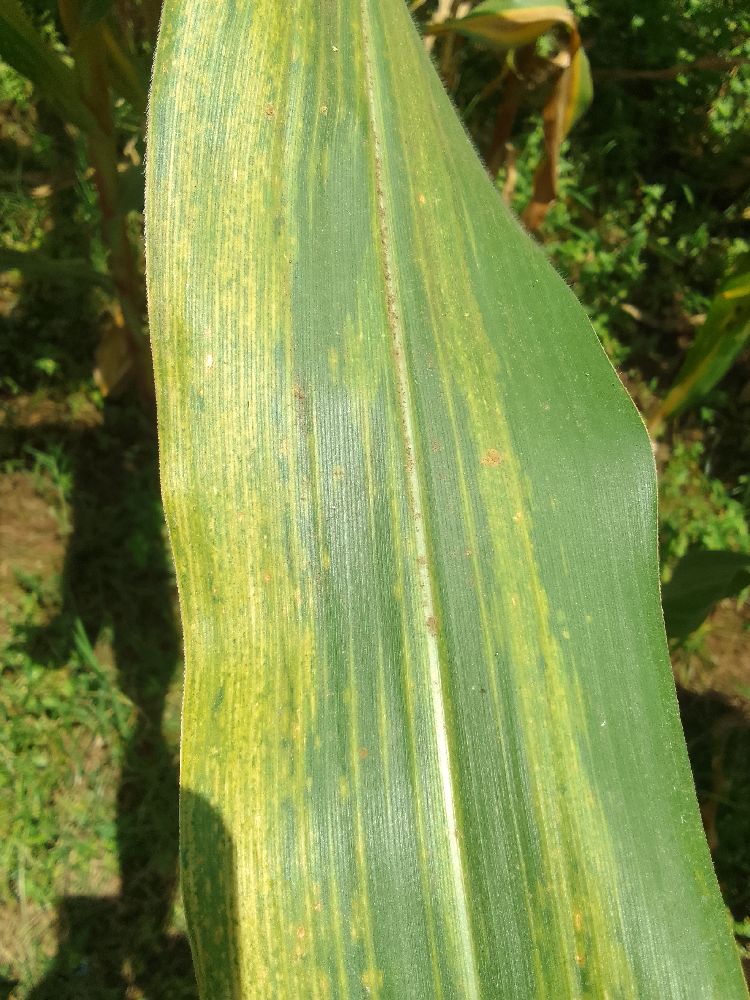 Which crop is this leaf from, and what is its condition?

maize, maize lethal necrosis
